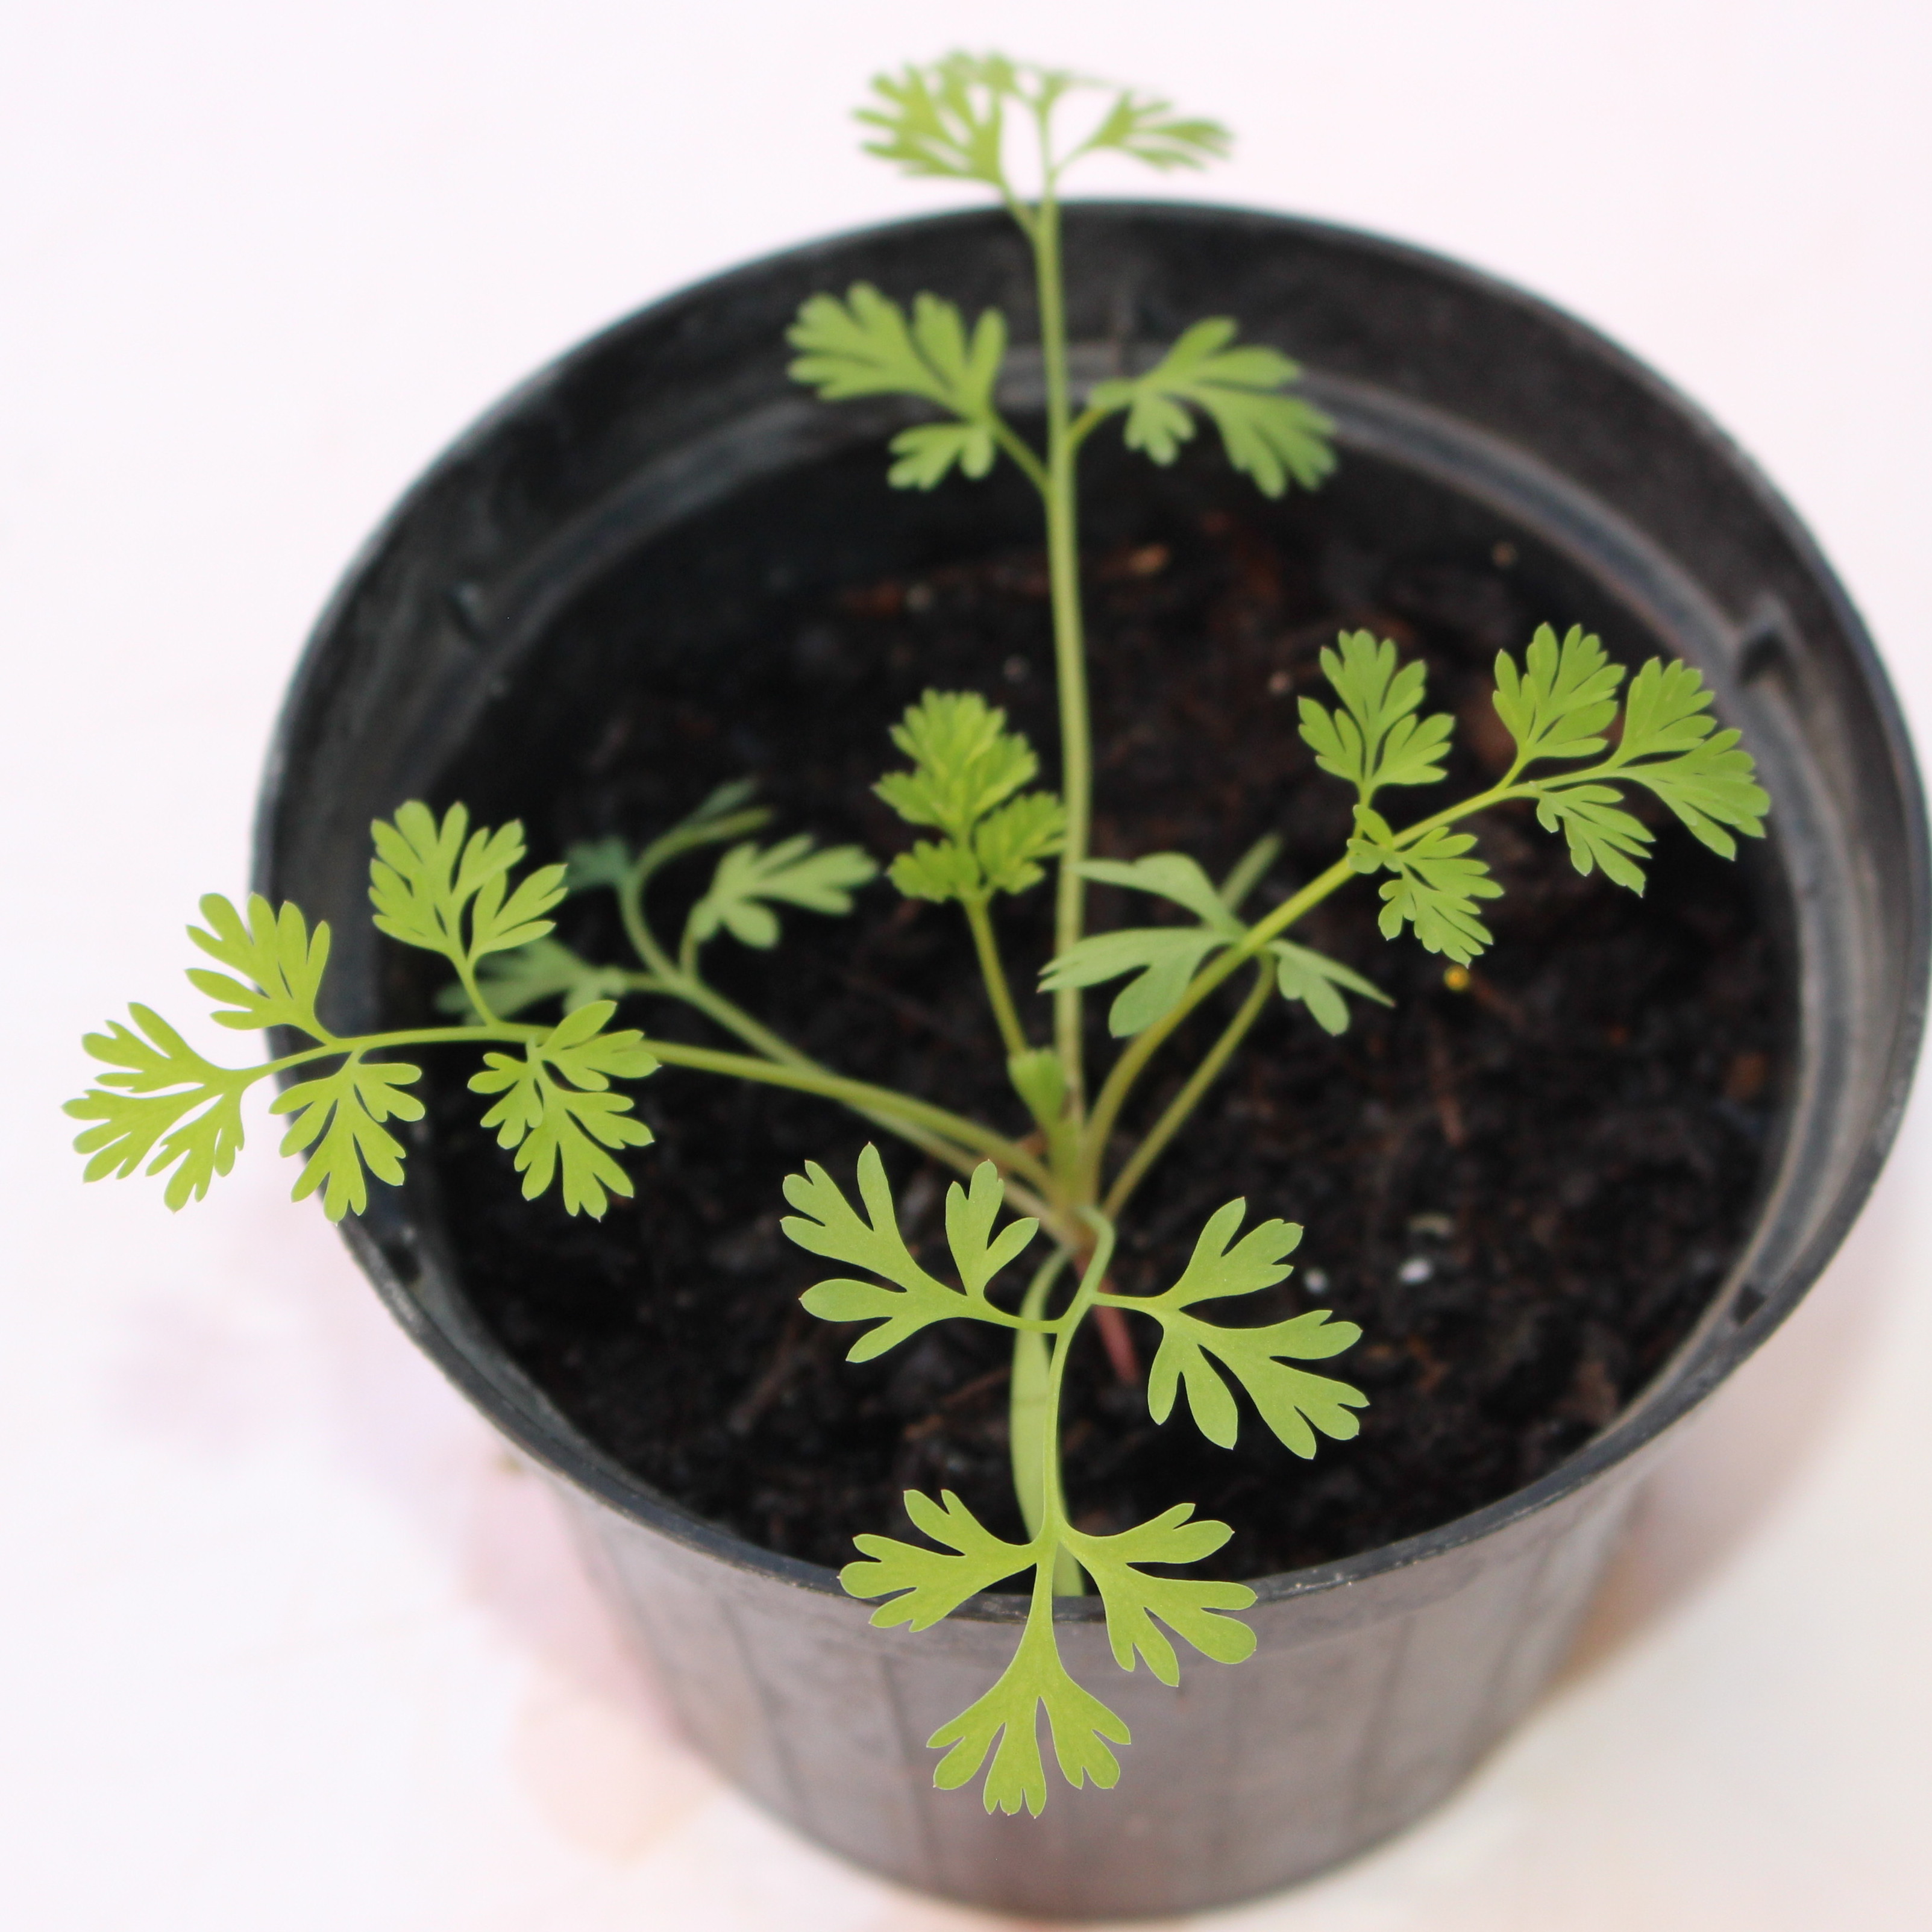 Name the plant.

Fumaria officinalis
